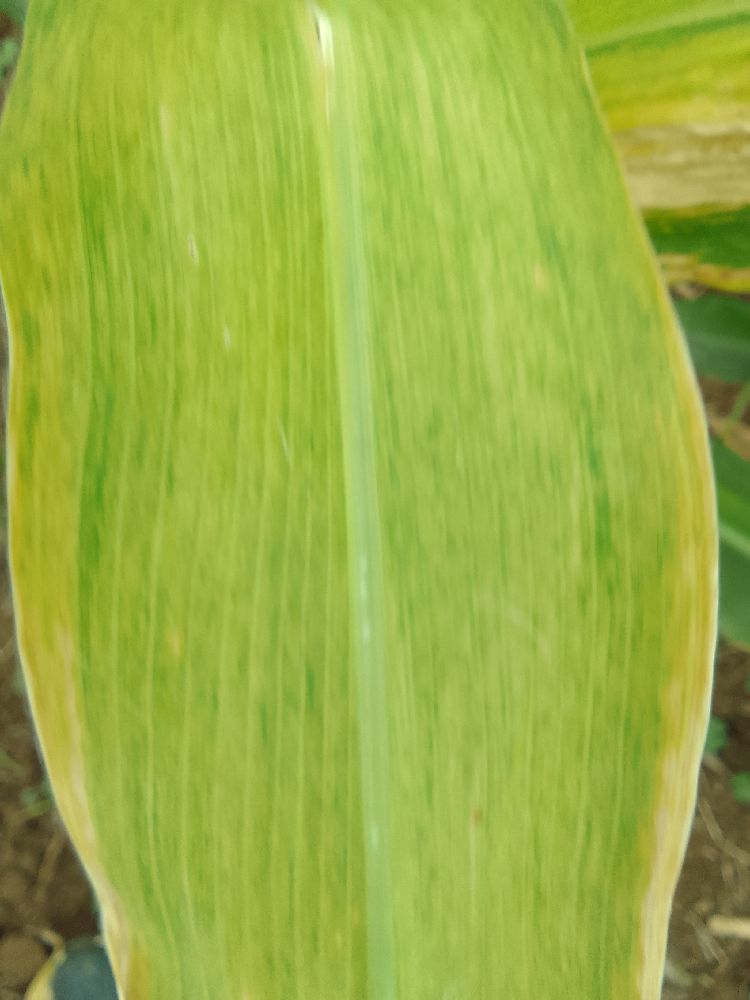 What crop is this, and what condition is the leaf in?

maize, maize lethal necrosis
